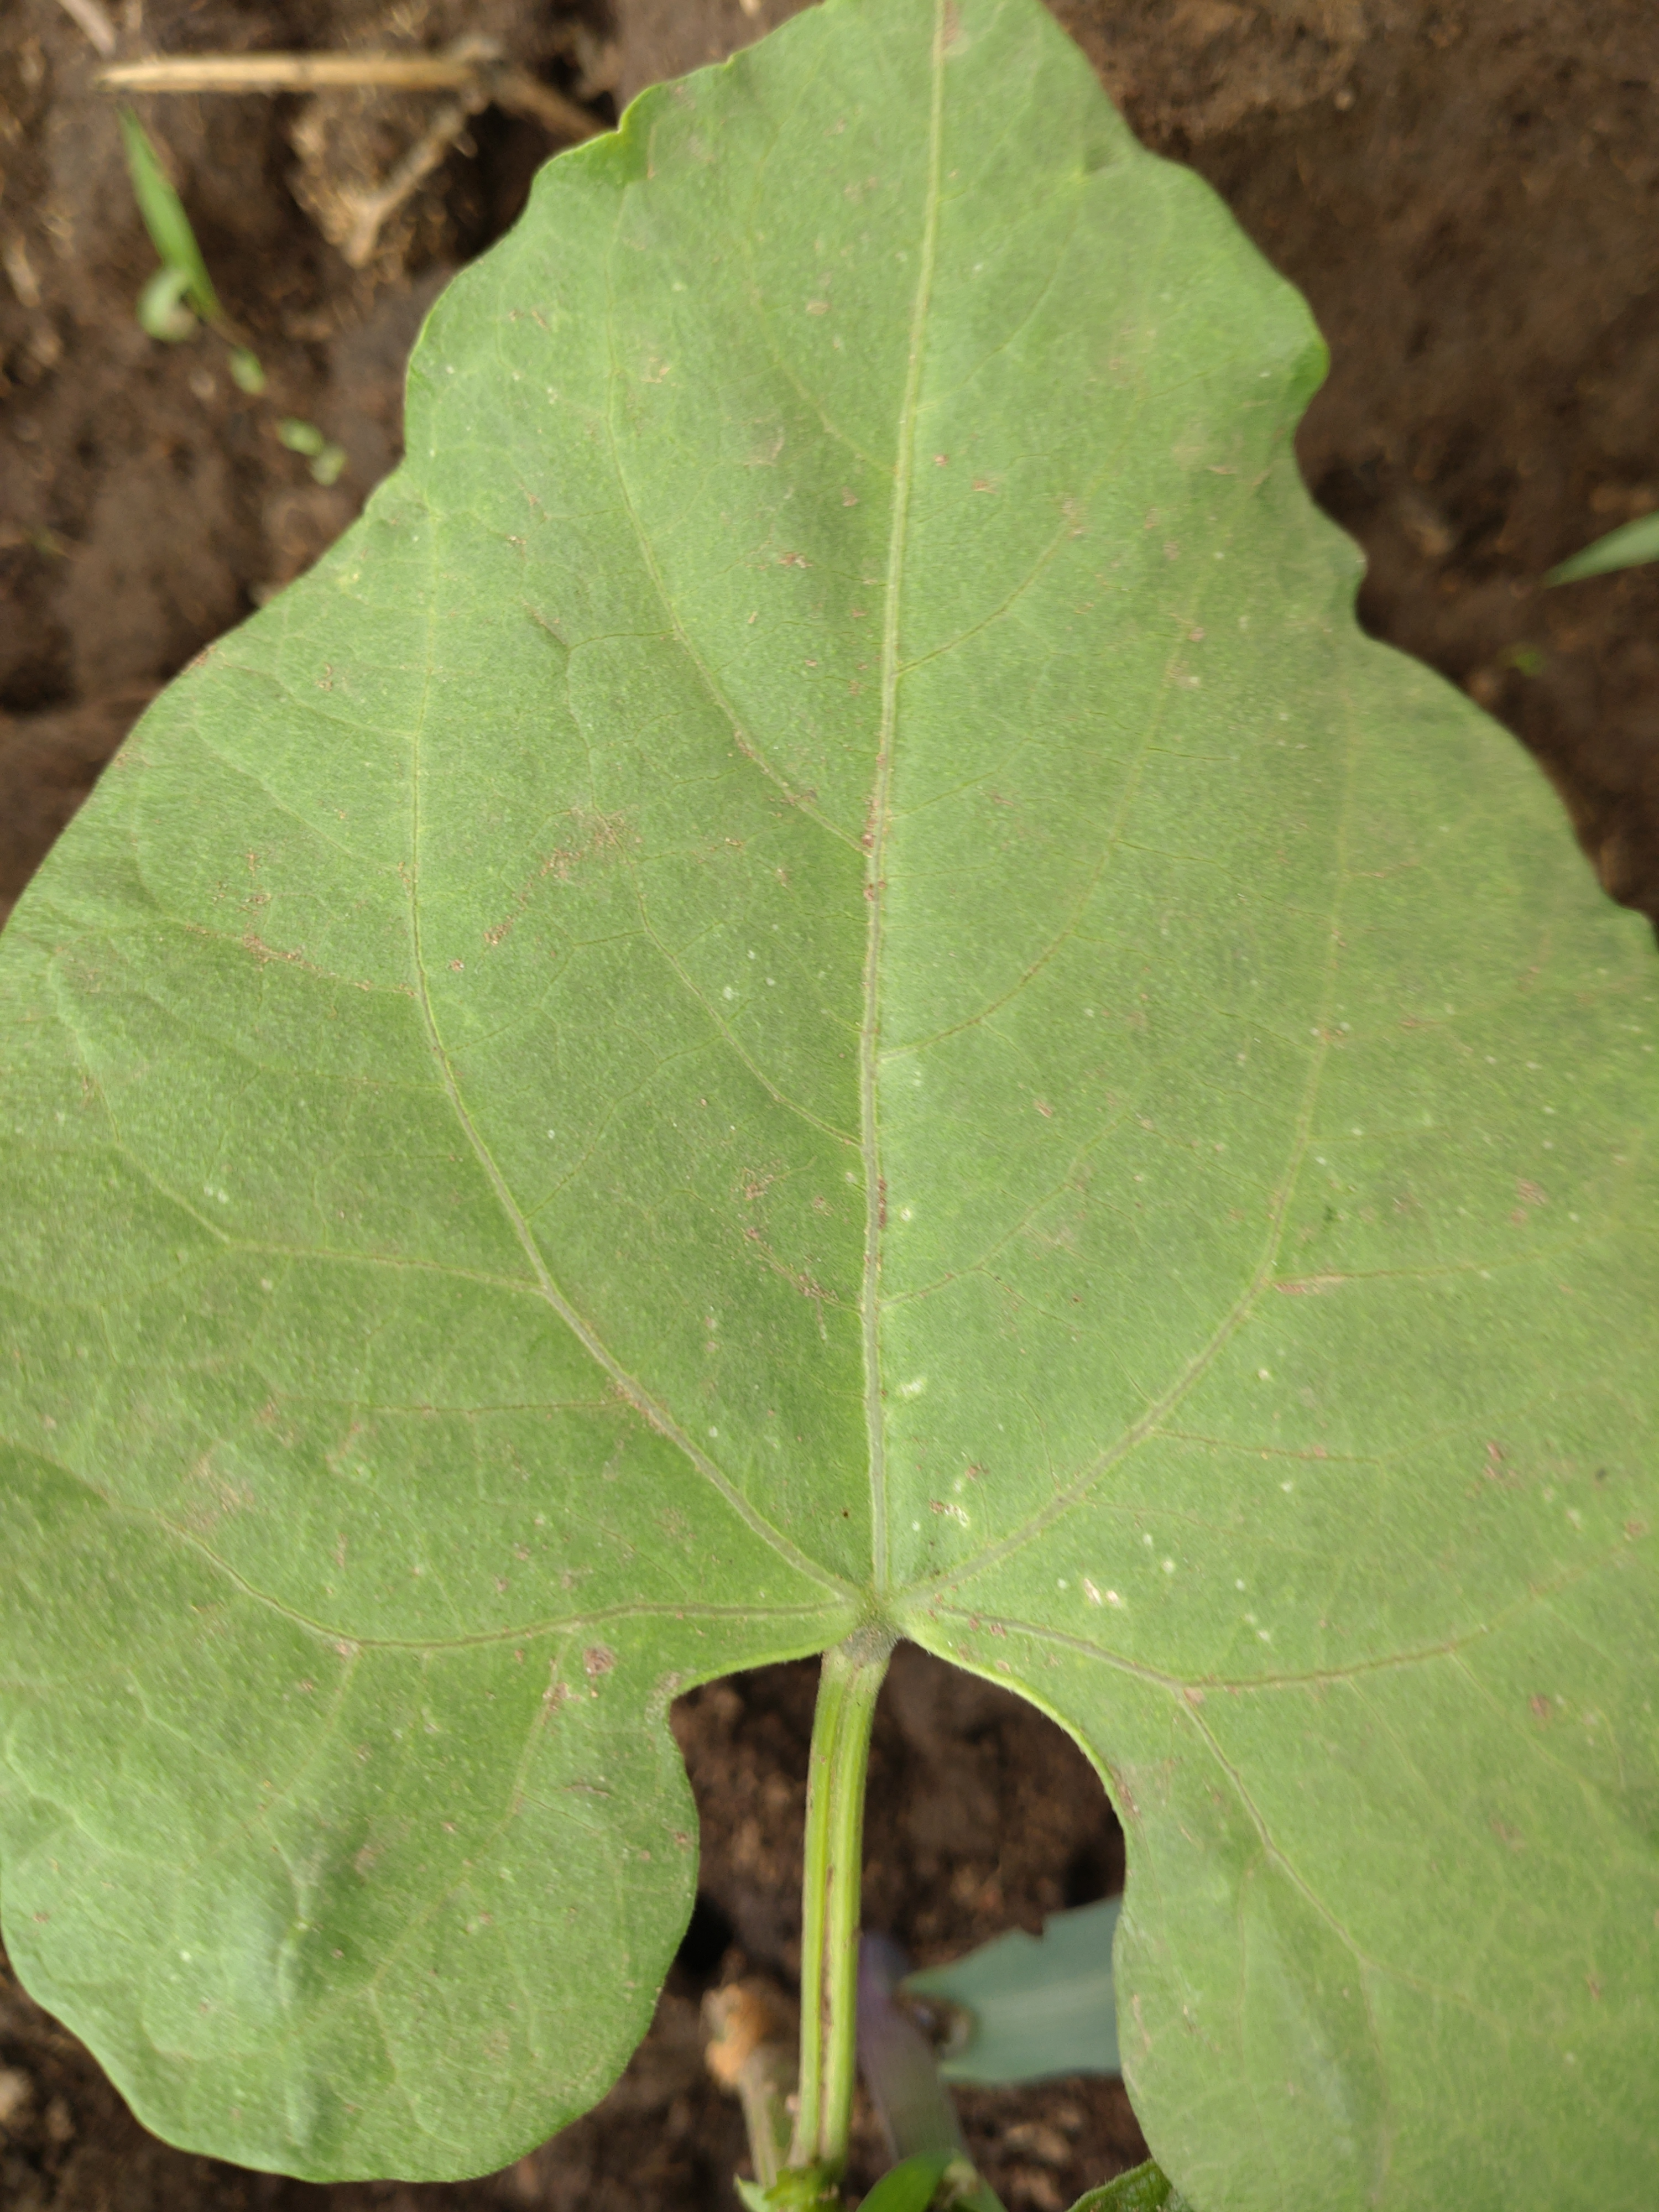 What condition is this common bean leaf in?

healthy
